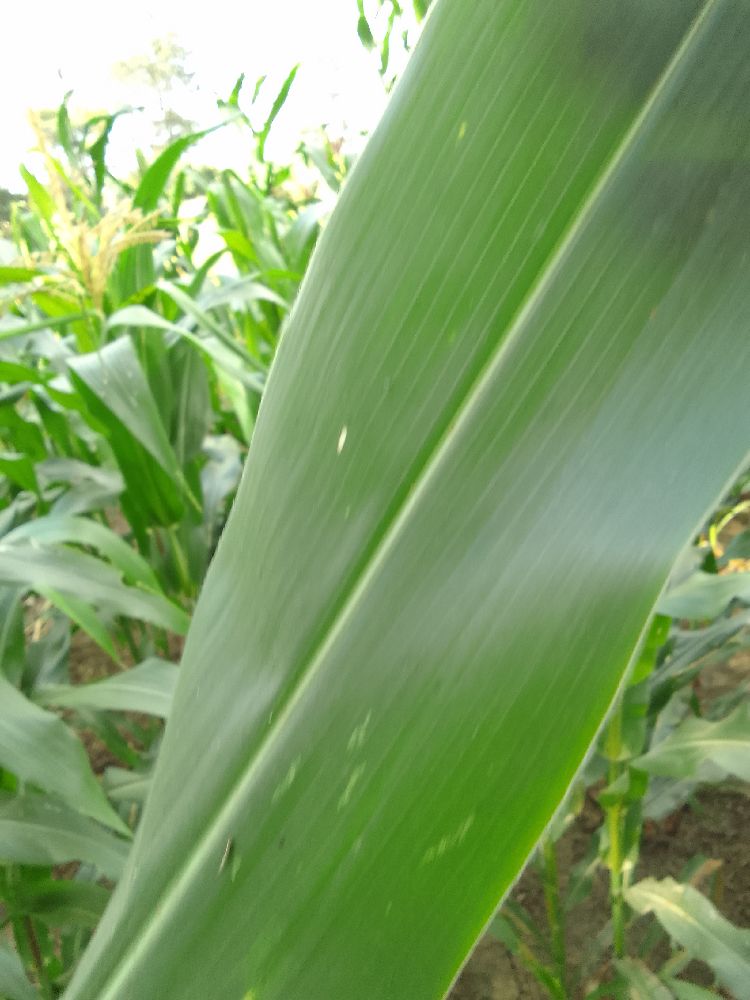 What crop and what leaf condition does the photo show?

maize, healthy
